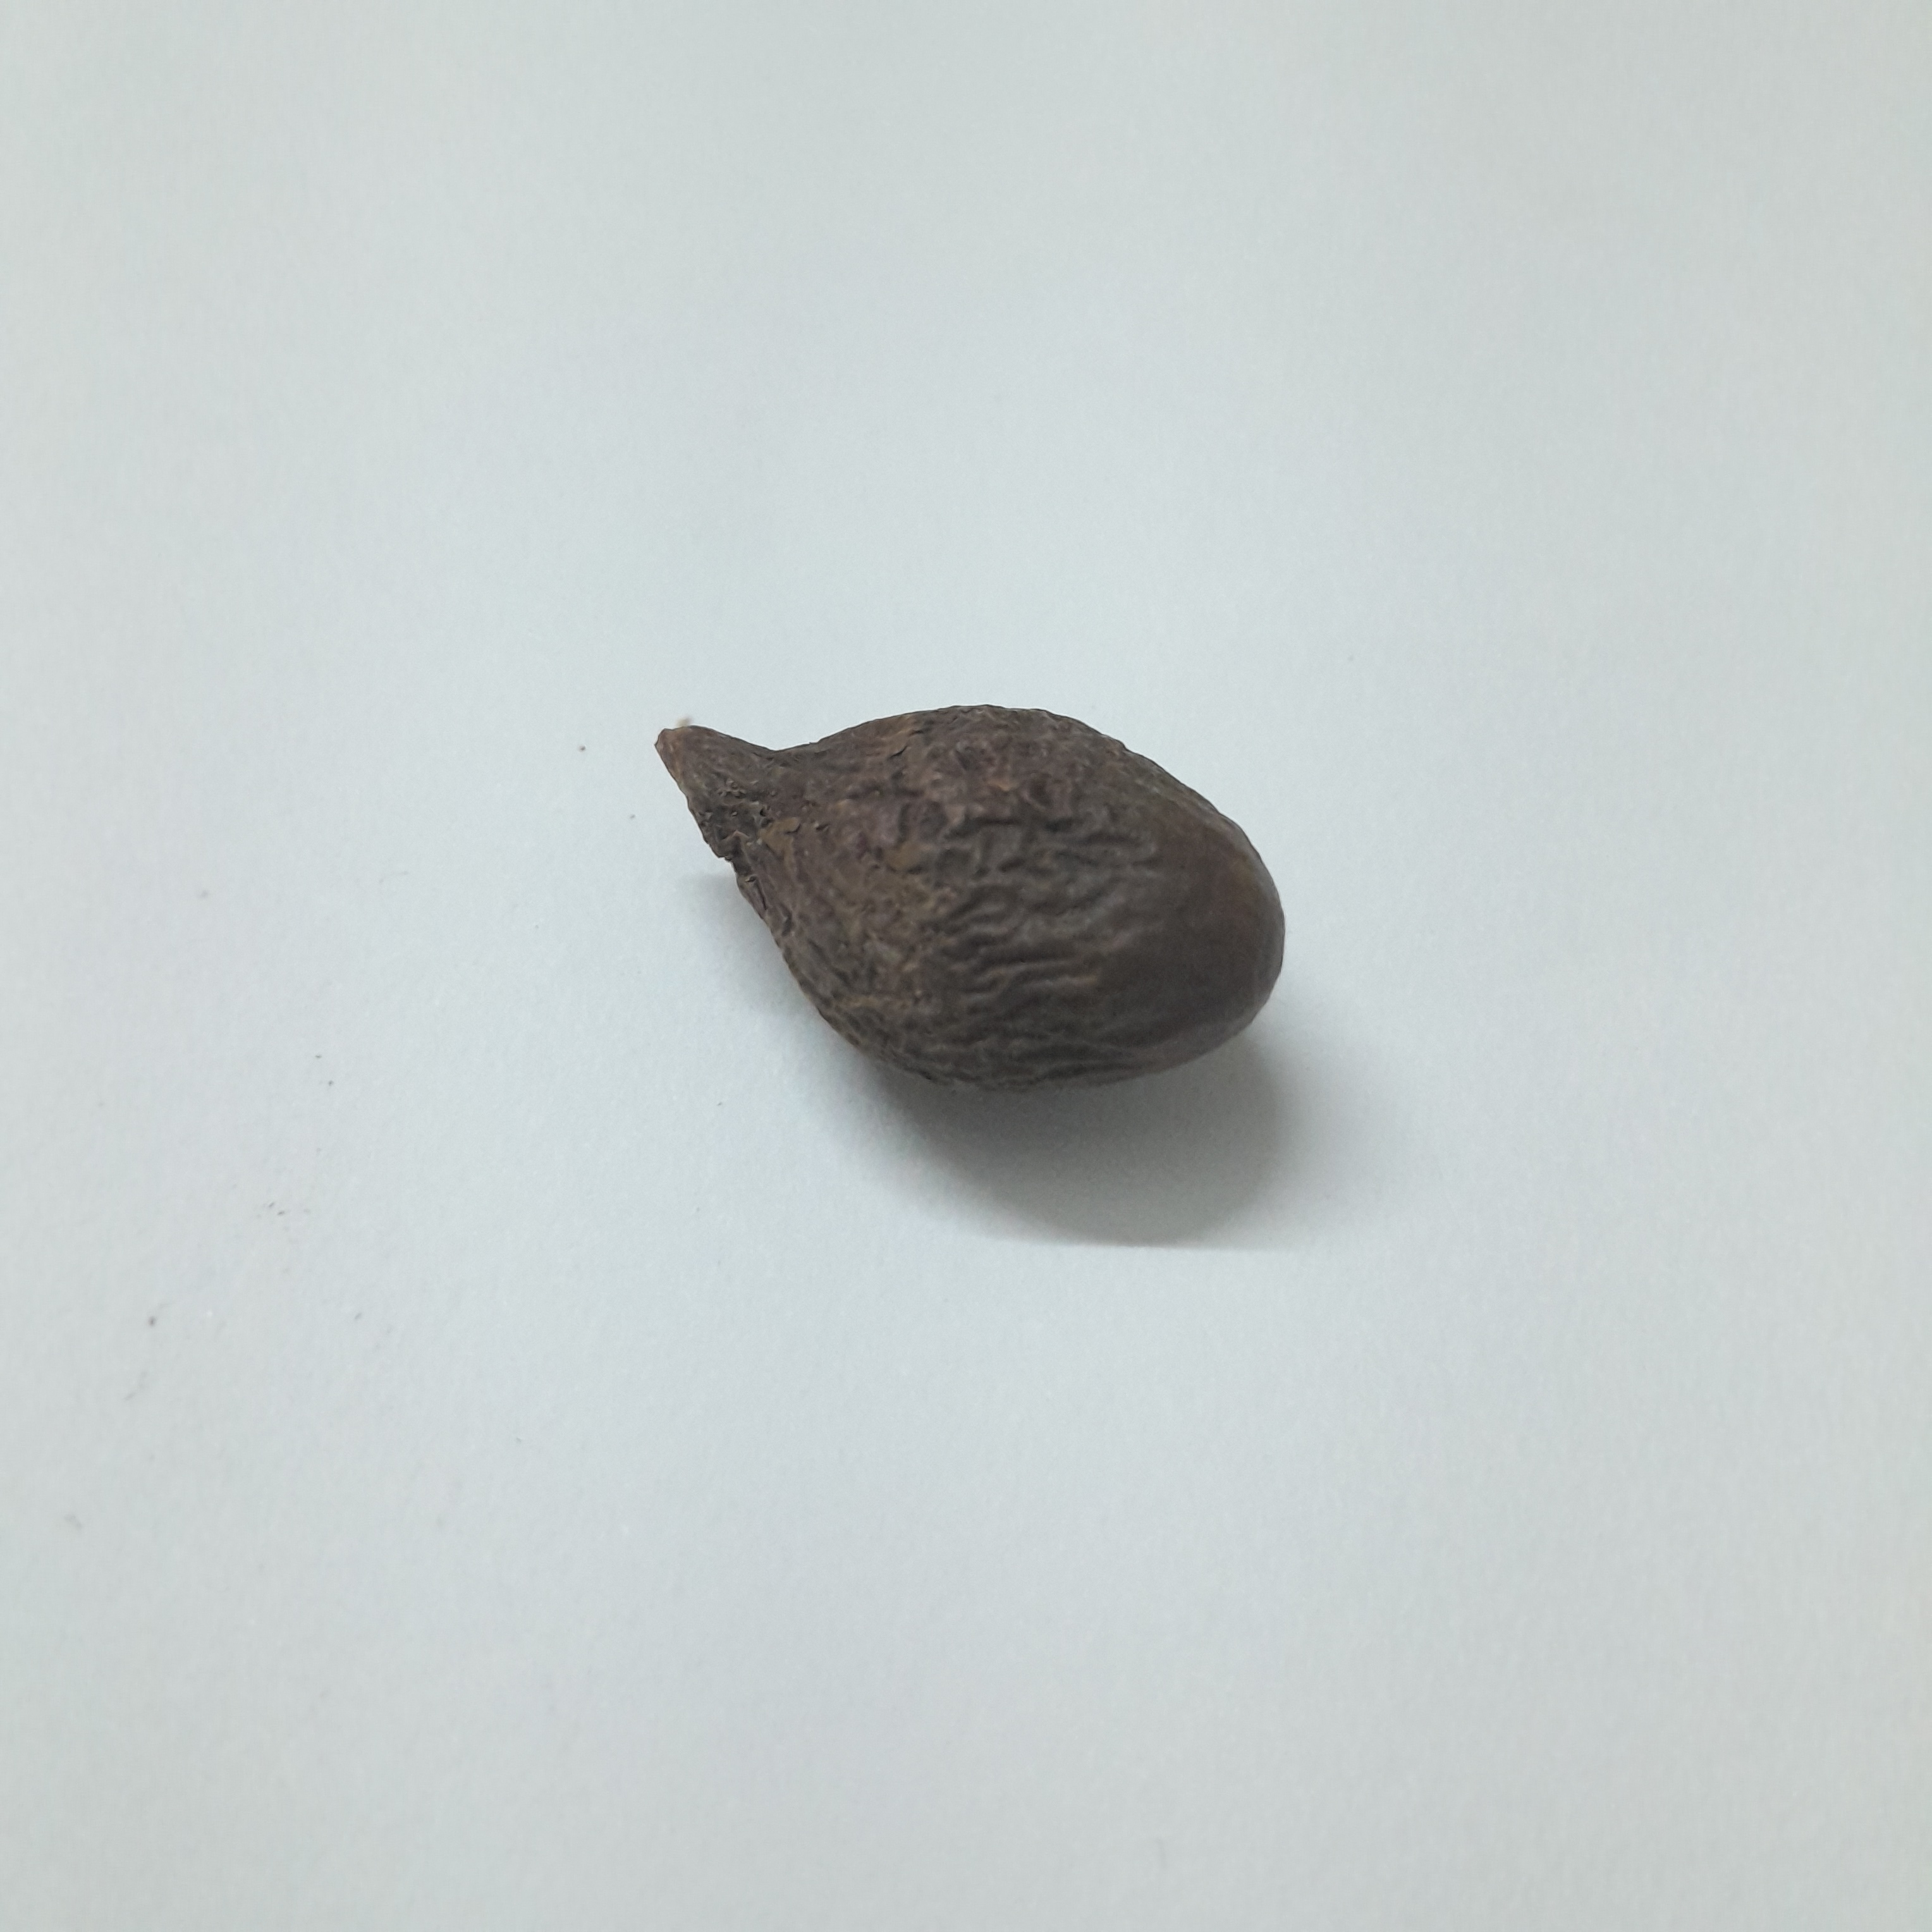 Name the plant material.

niranjanphal
